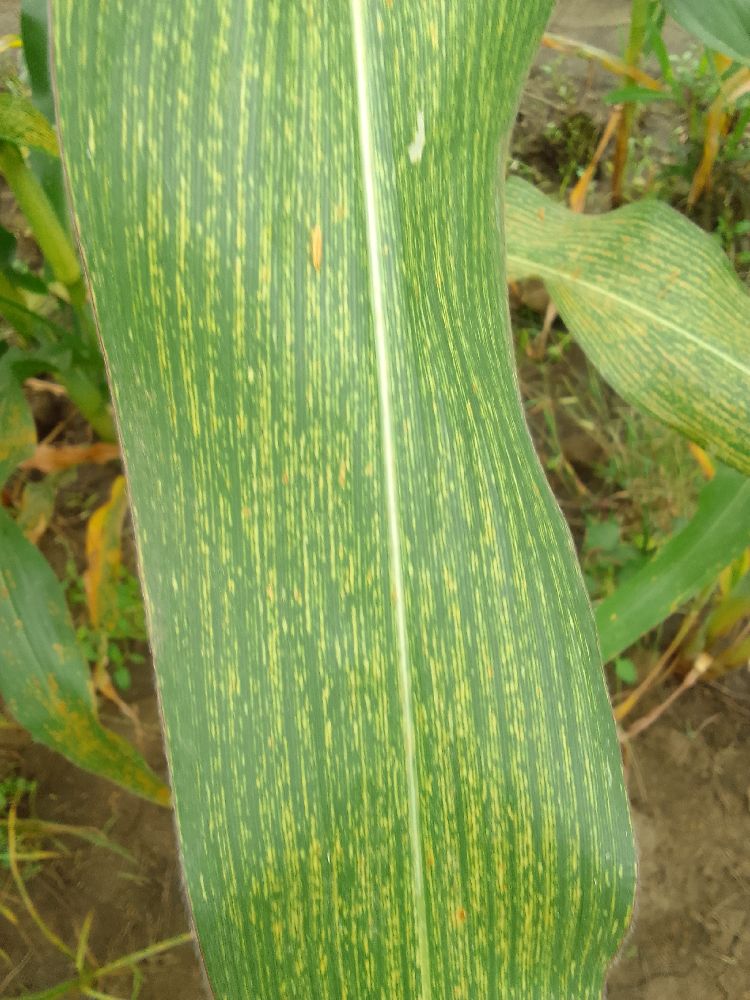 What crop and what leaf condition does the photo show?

maize, maize streak virus
